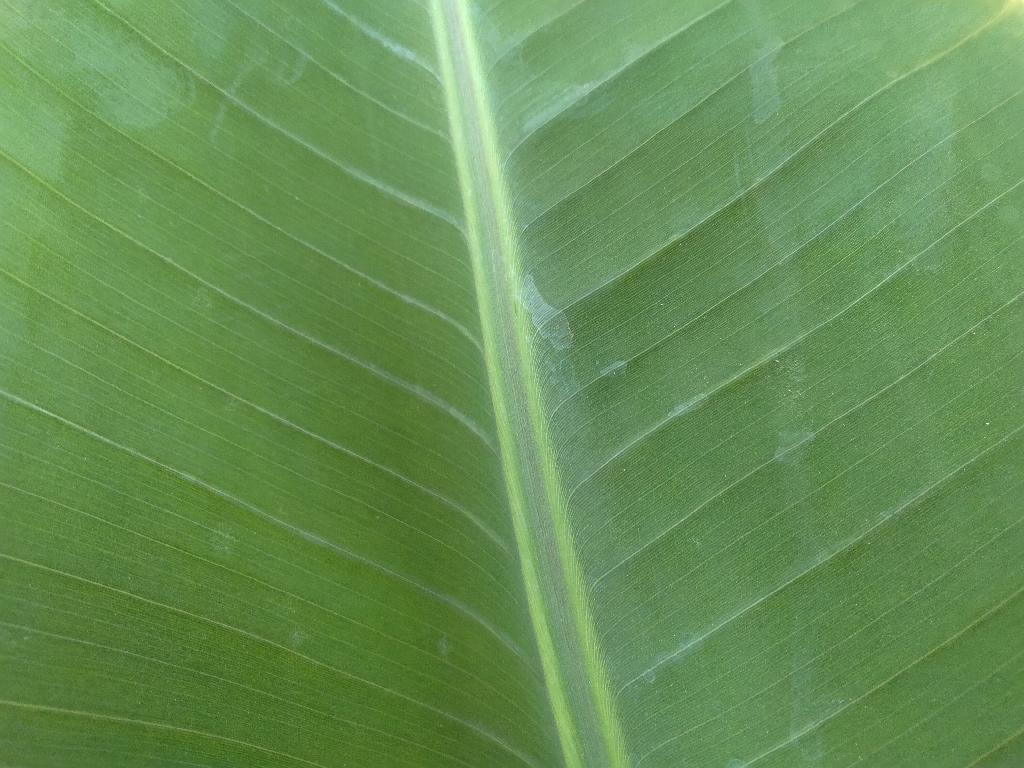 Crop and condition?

banana, healthy
